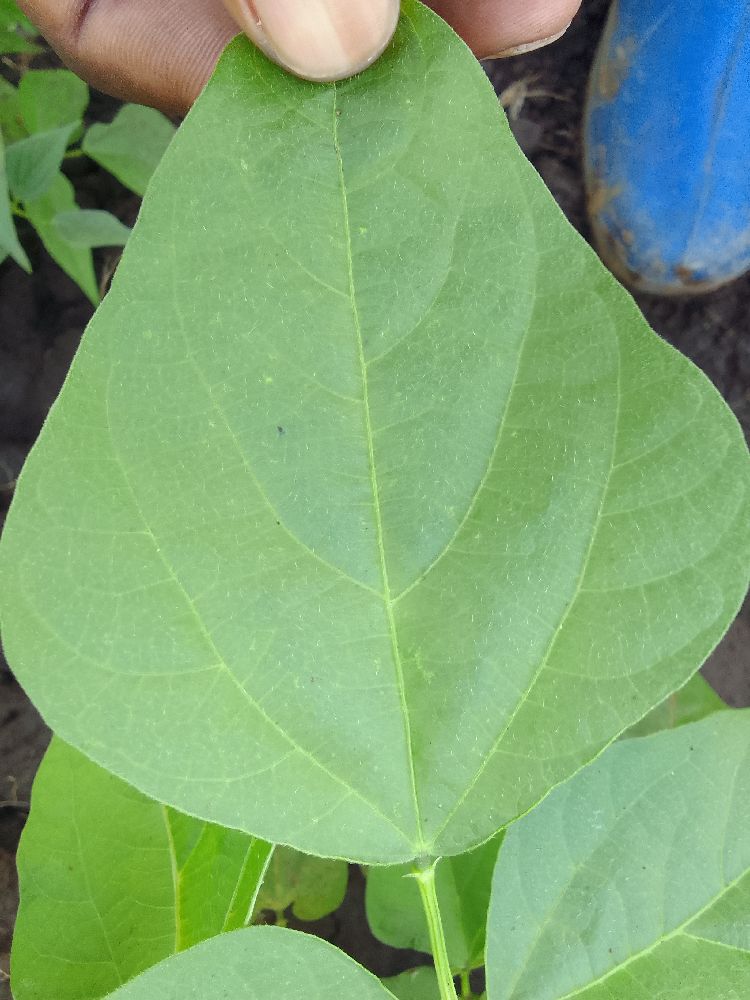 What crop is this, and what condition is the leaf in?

common bean, healthy
